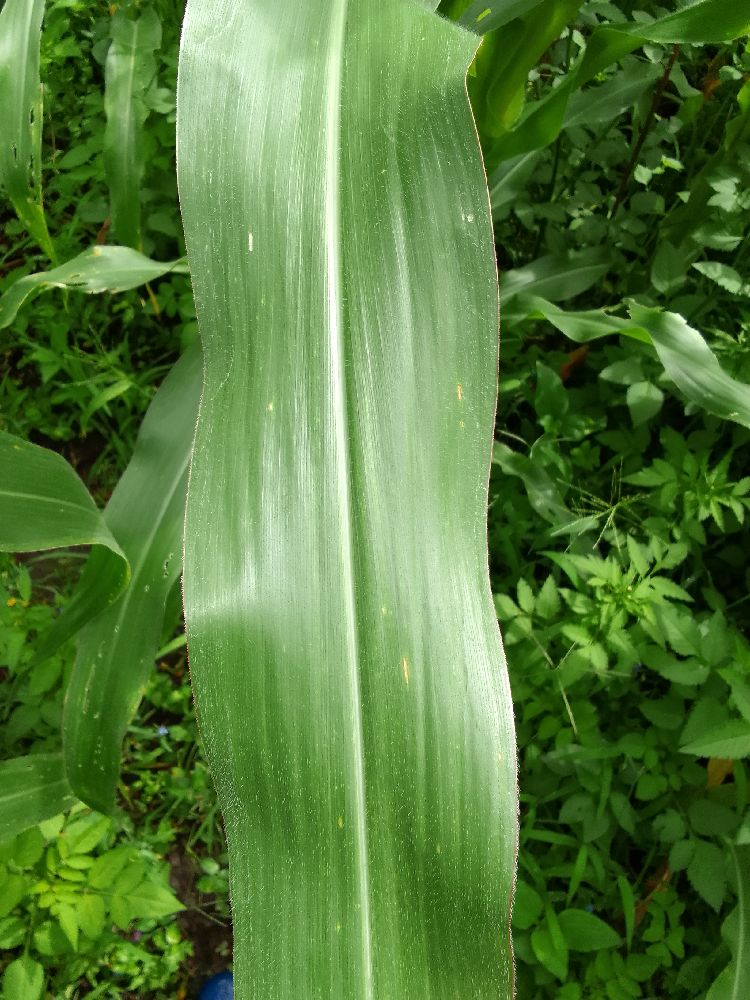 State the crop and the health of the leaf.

maize, healthy
